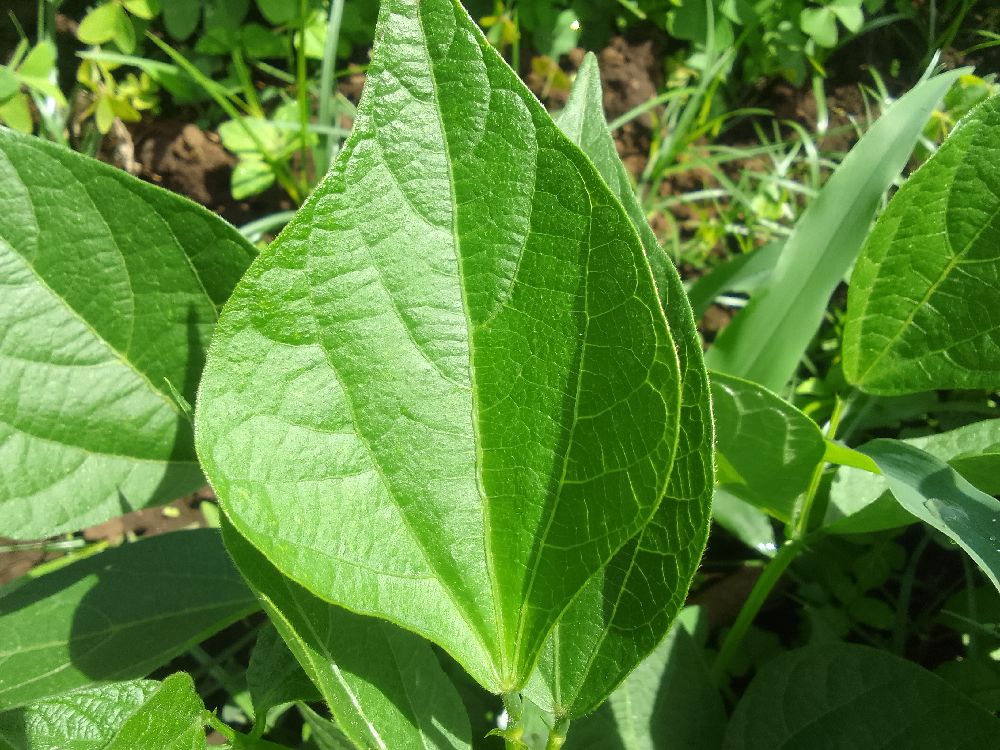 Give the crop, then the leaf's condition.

common bean, healthy
